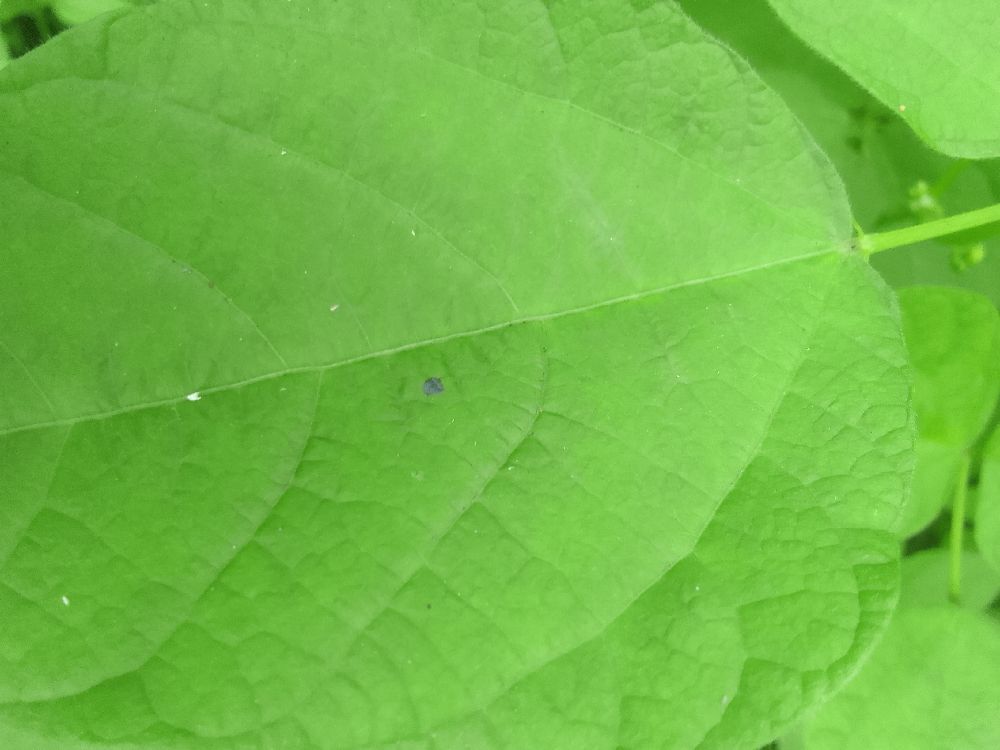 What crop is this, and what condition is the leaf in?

common bean, healthy
